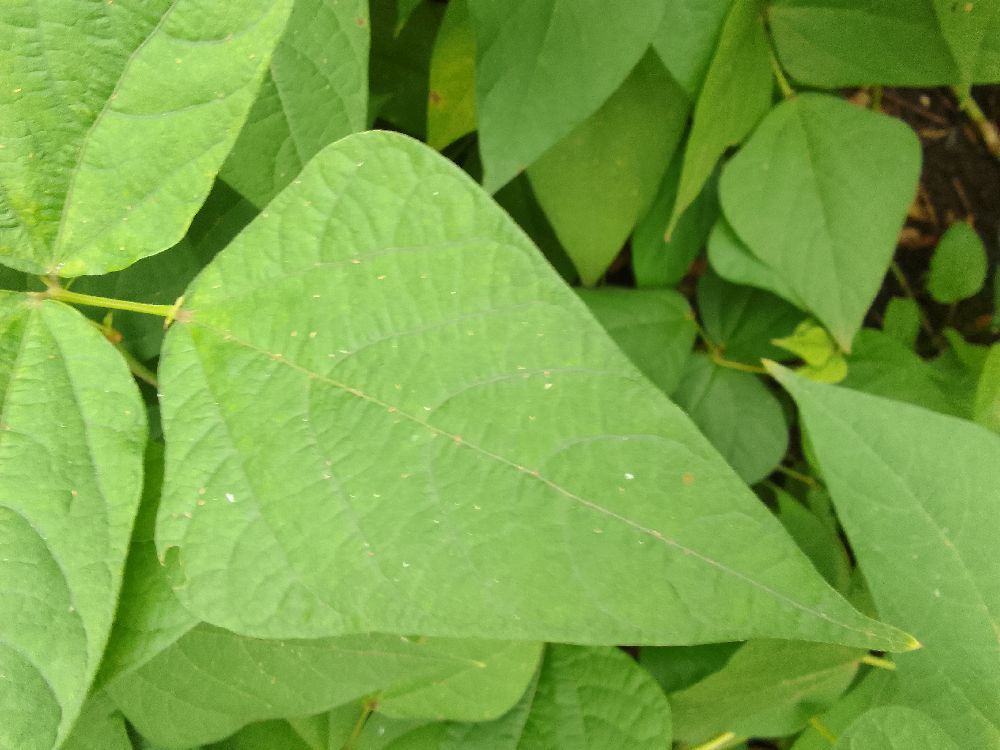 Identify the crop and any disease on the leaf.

common bean, healthy
